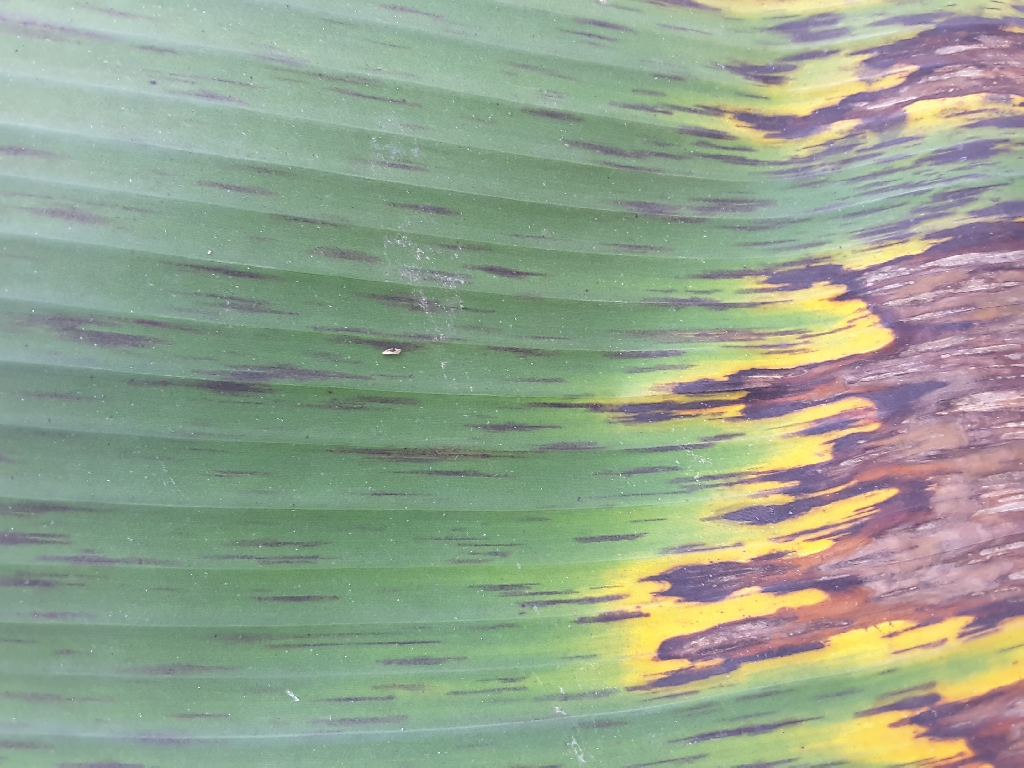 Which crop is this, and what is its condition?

banana, black sigatoka
